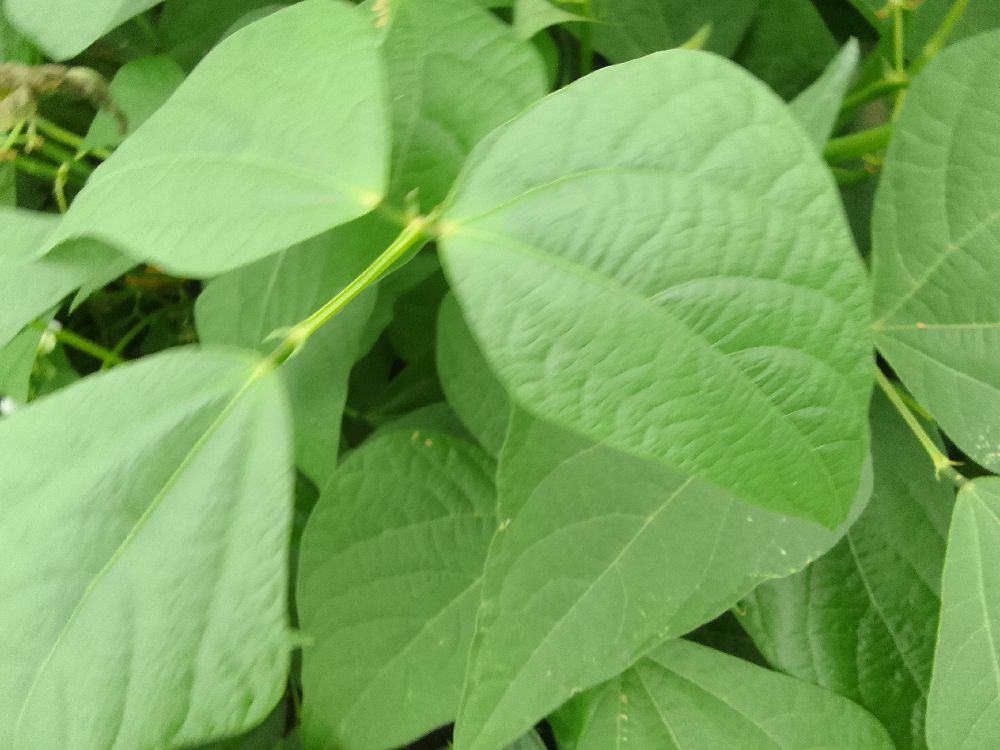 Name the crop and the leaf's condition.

common bean, healthy
